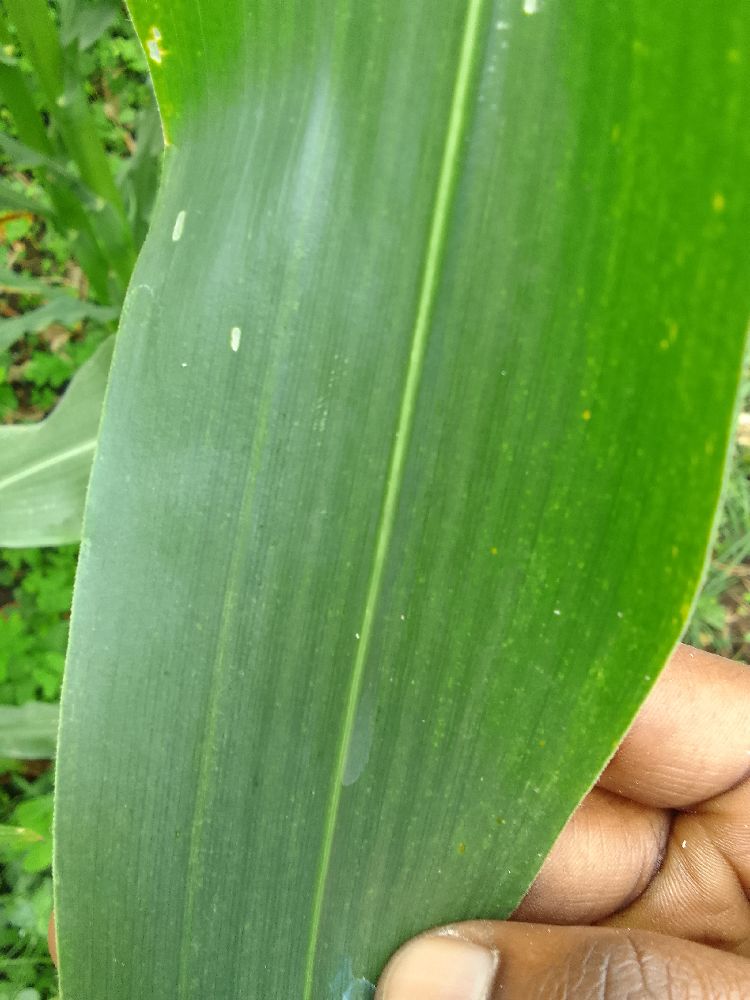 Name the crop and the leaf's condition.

maize, healthy
